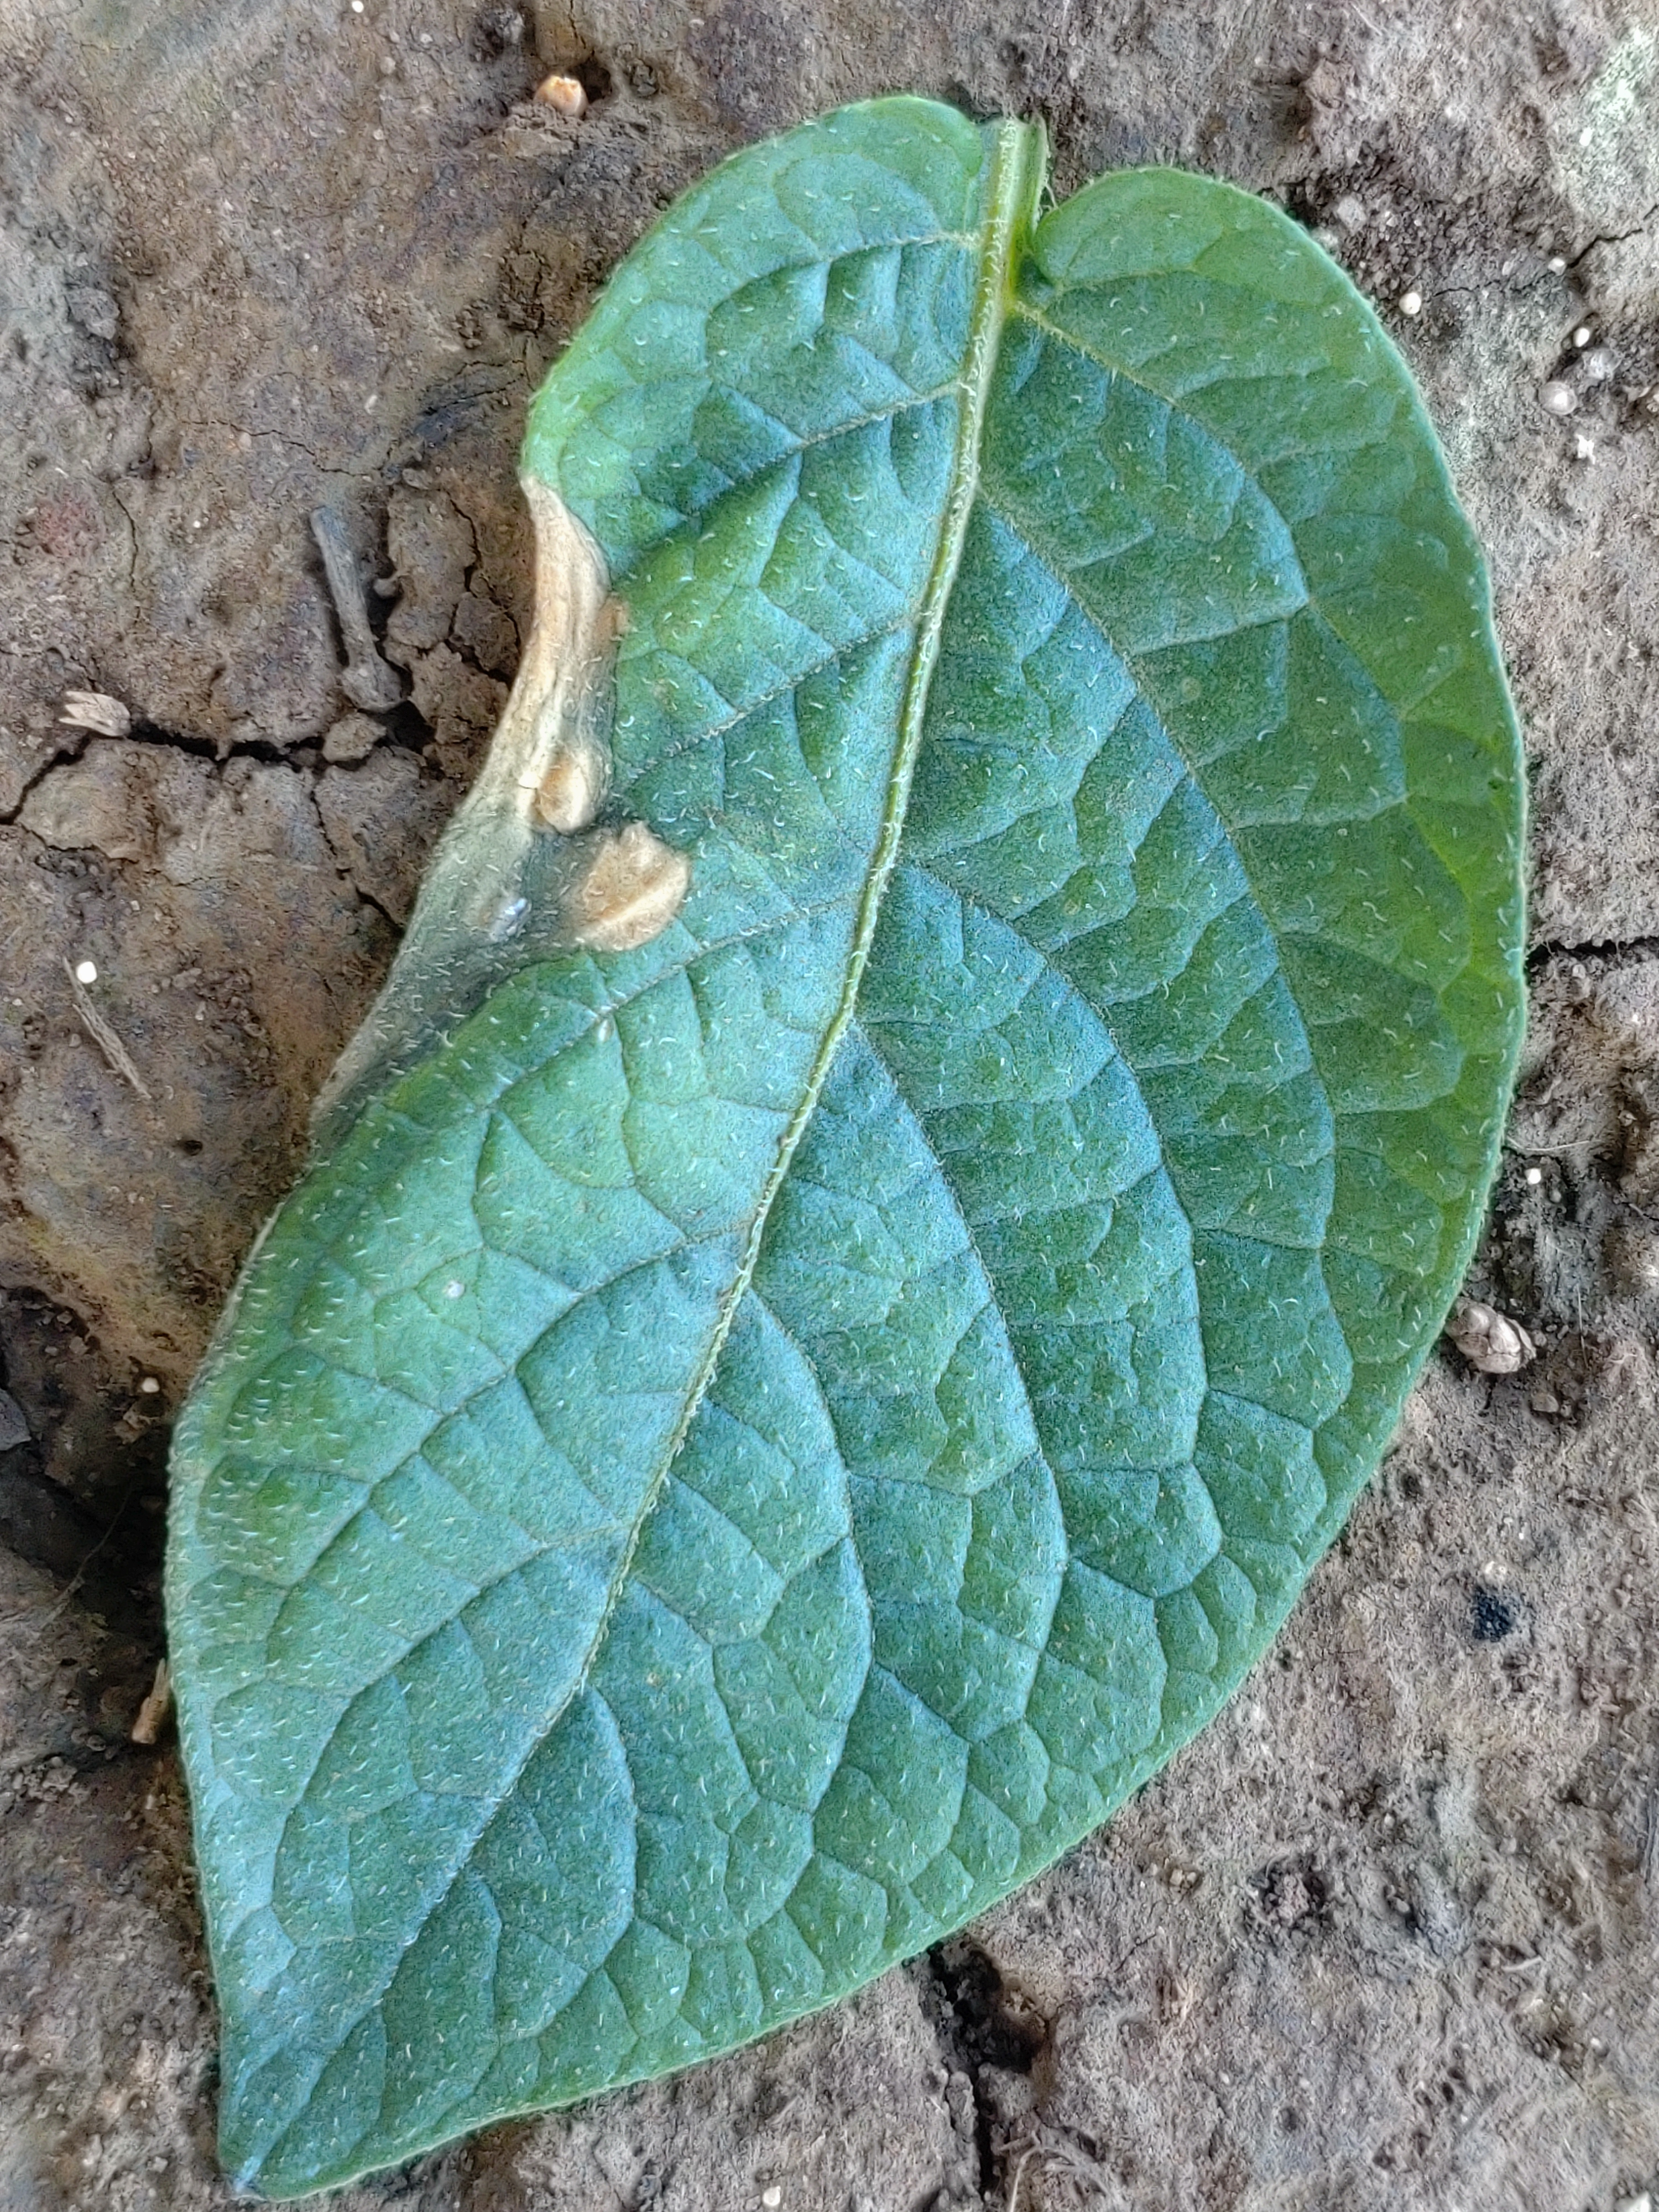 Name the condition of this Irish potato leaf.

early blight
